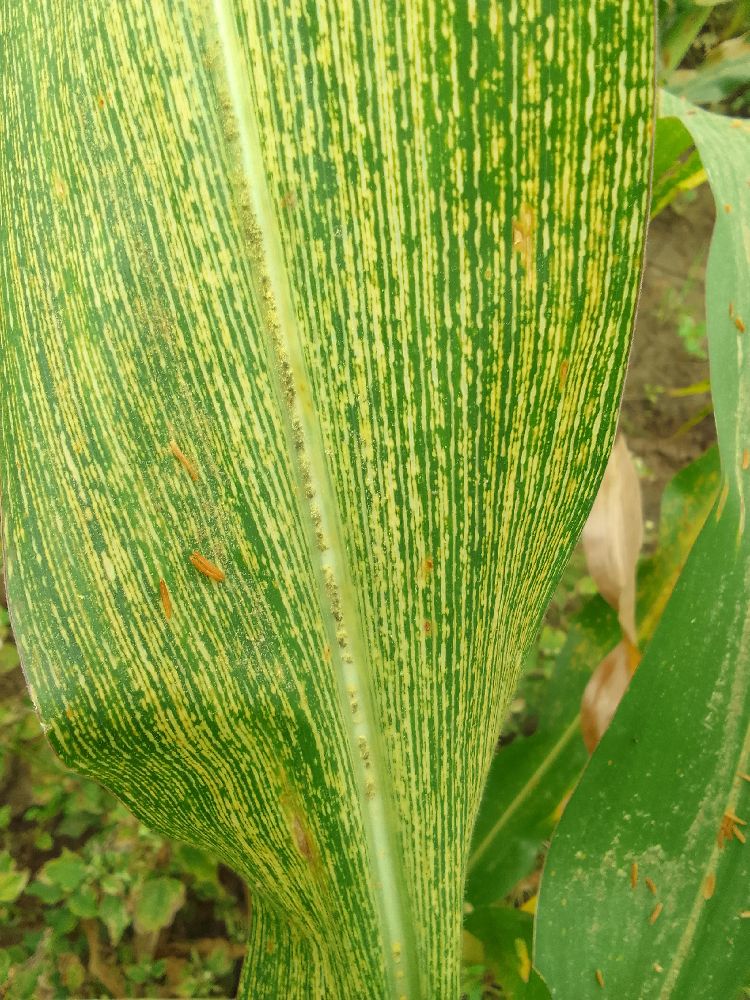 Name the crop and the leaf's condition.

maize, maize streak virus
